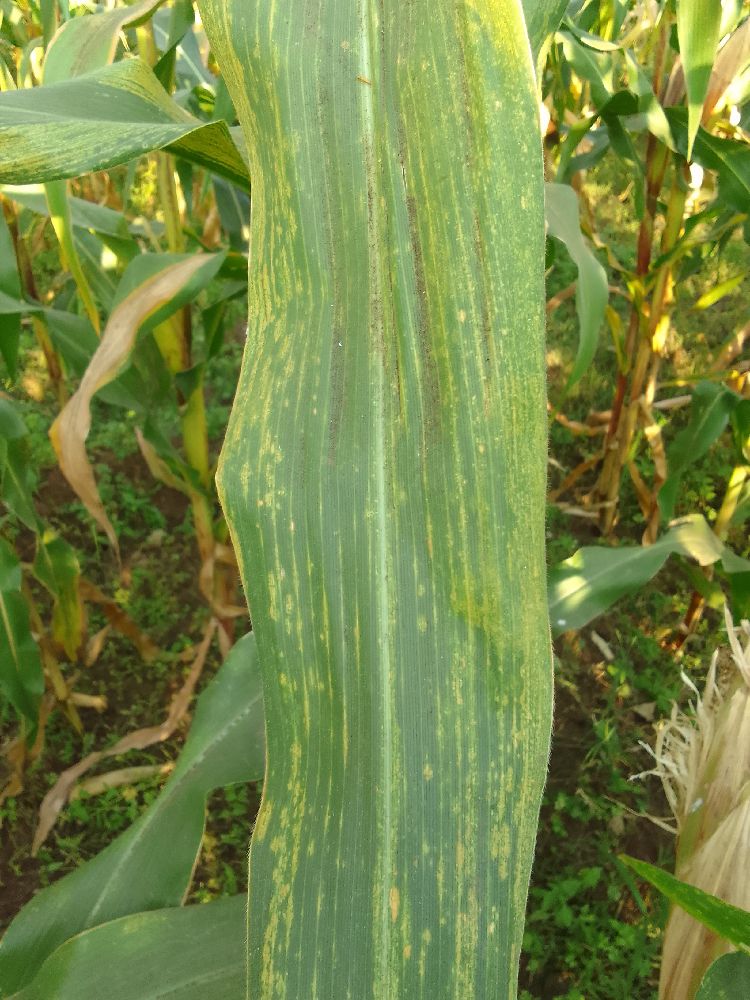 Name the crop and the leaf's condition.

maize, maize lethal necrosis
